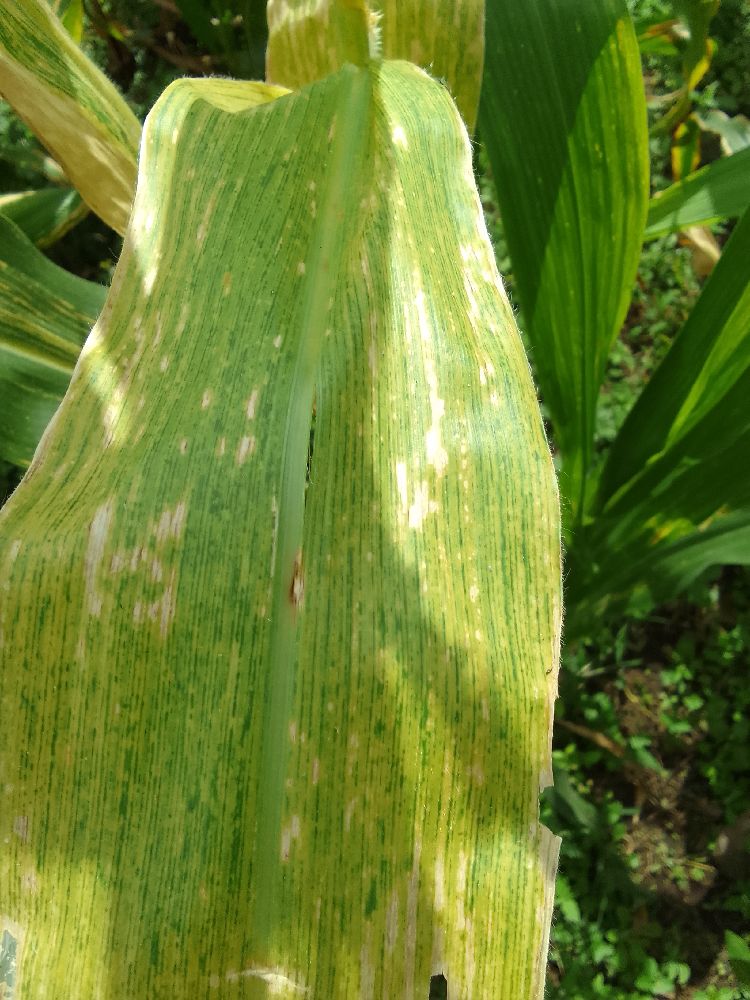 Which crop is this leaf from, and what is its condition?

maize, maize lethal necrosis
